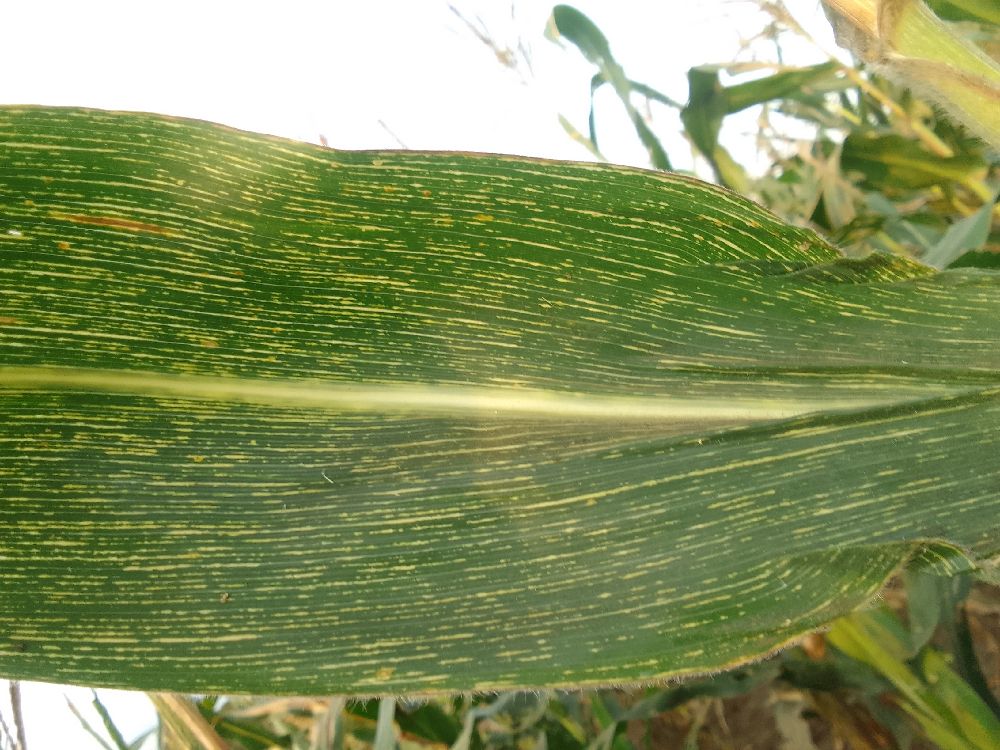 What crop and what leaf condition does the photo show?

maize, maize streak virus
